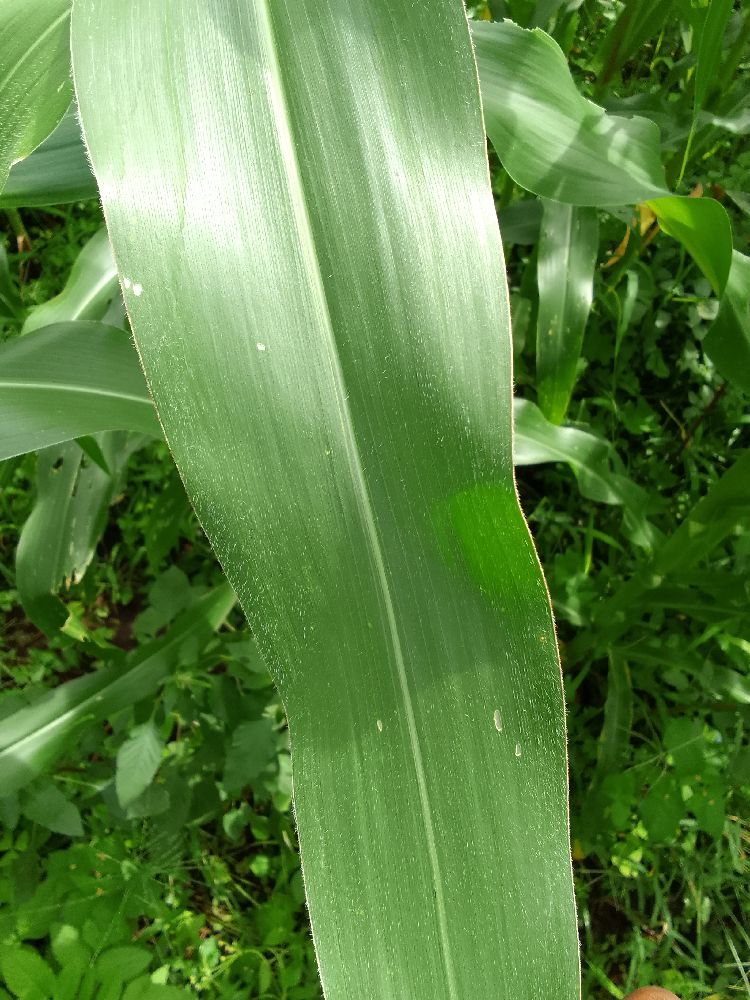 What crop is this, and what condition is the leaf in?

maize, healthy
